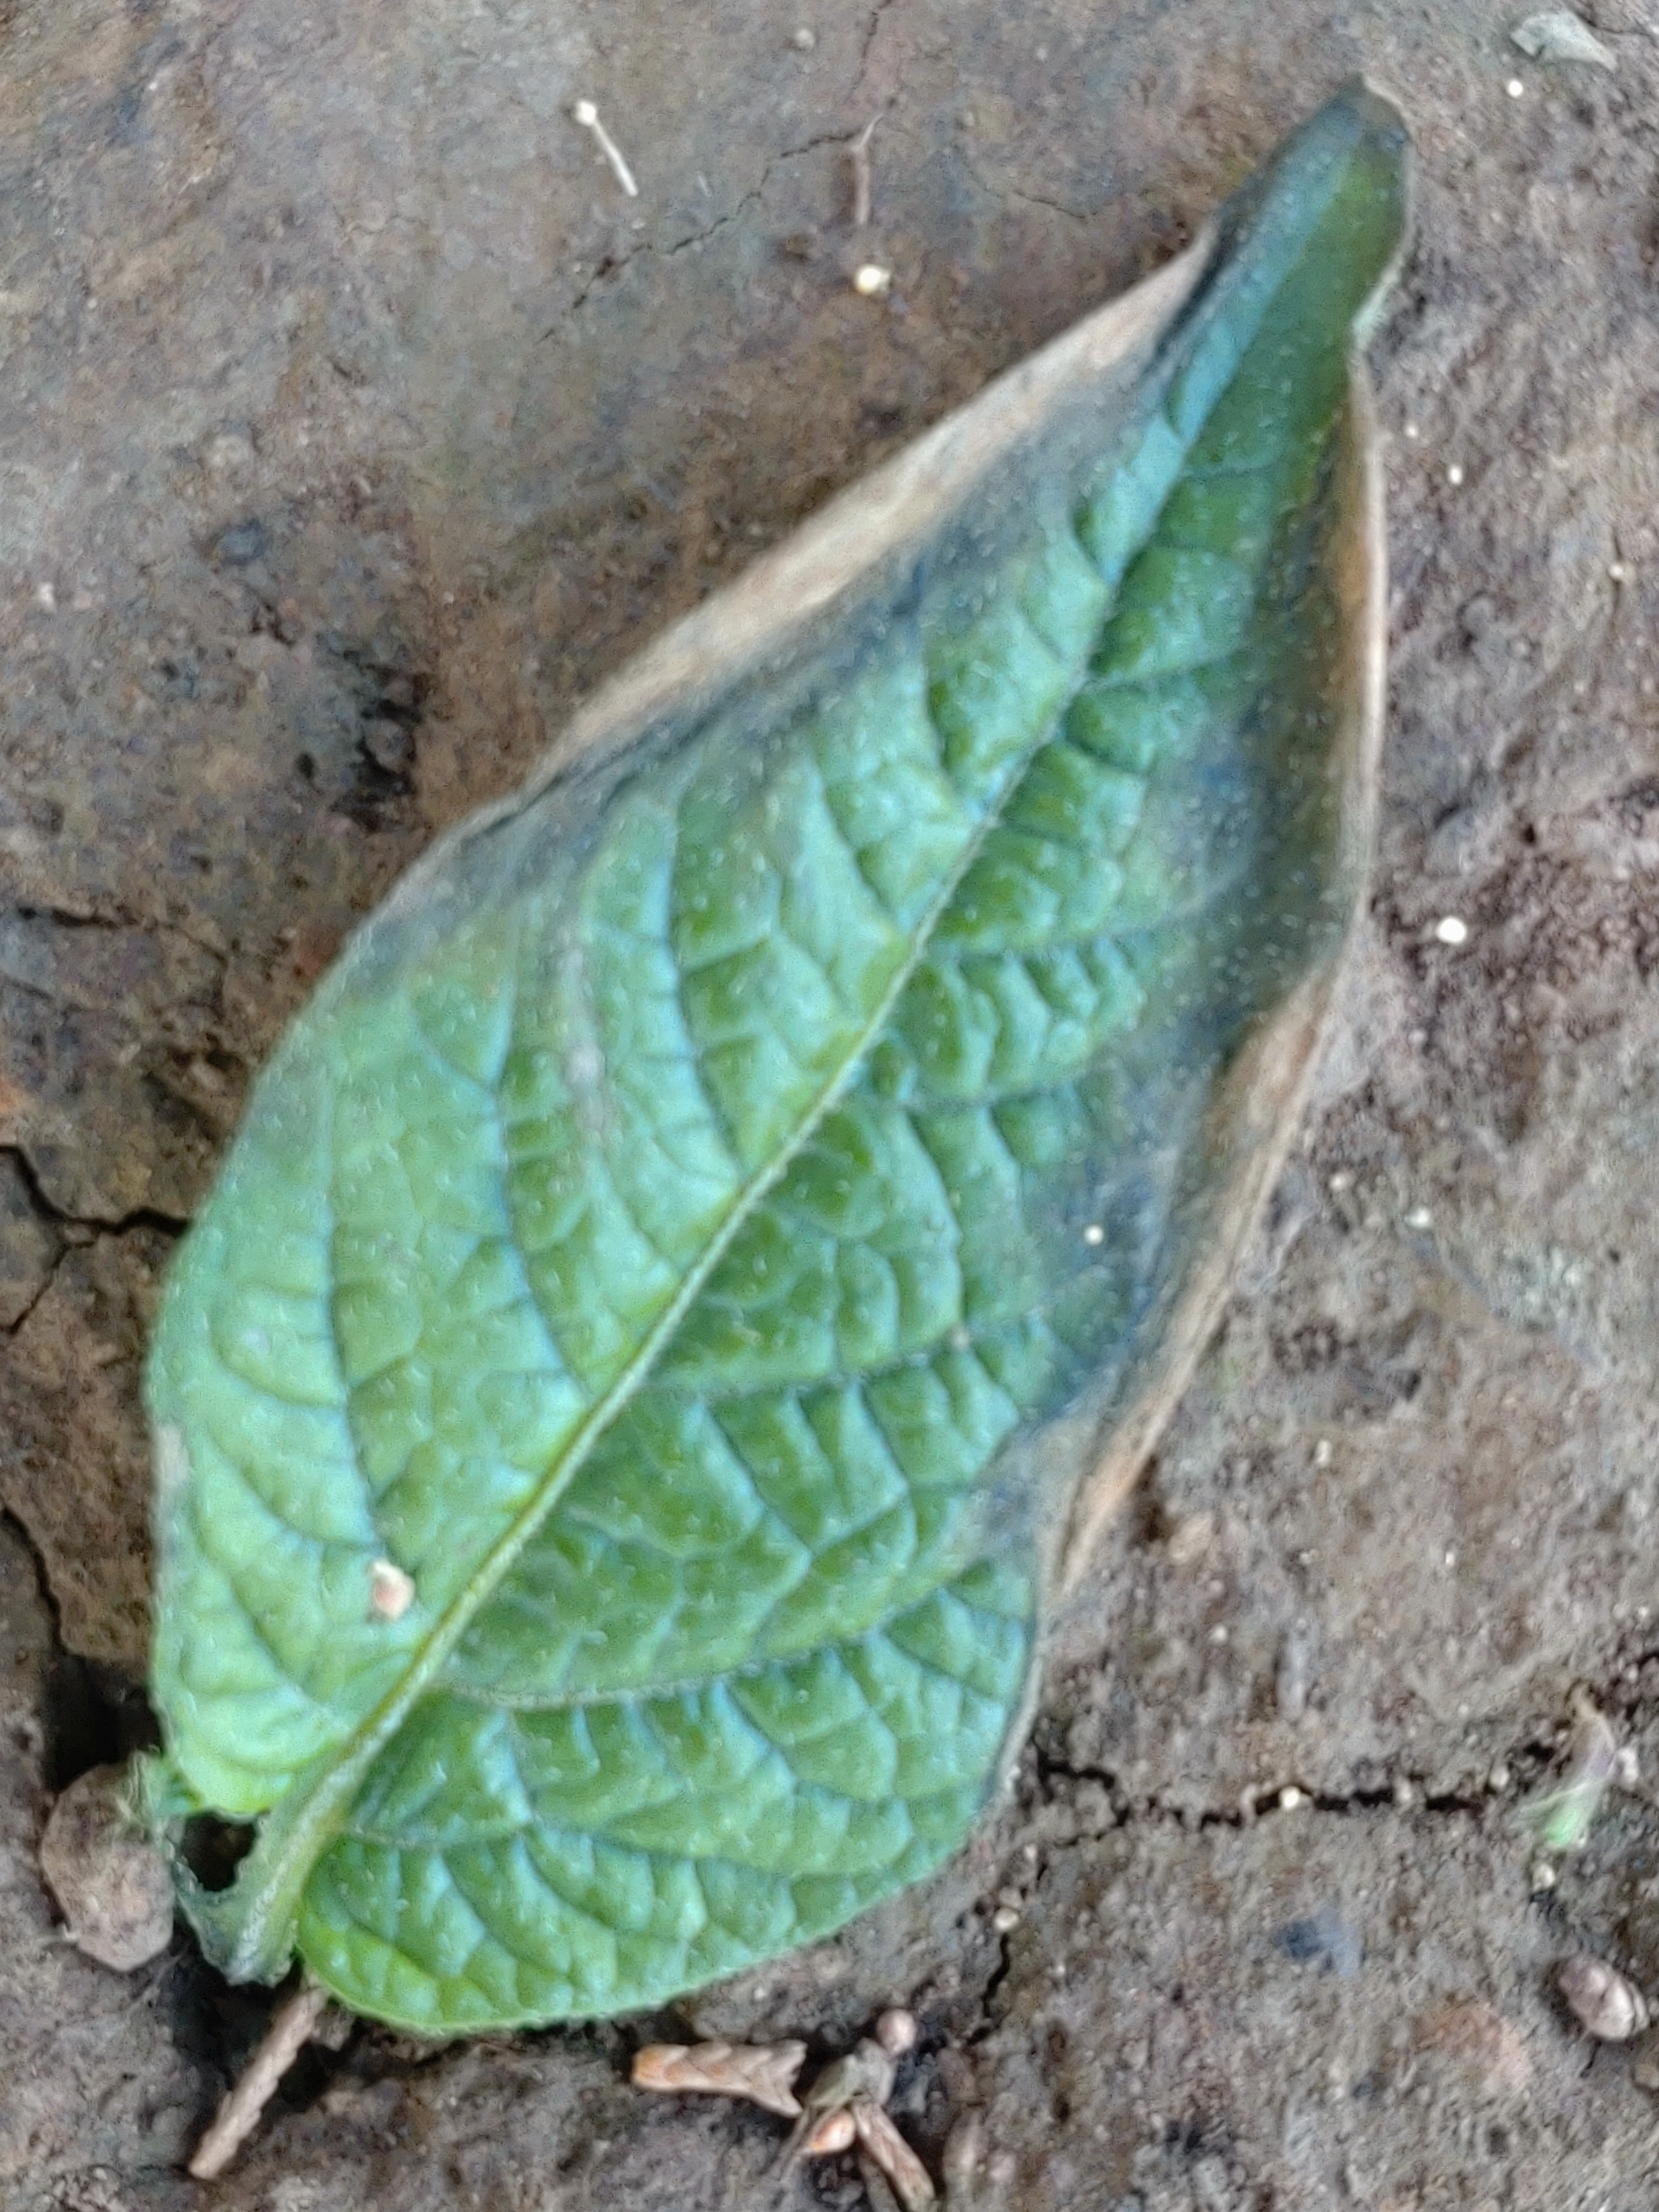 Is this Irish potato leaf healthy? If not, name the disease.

early blight
